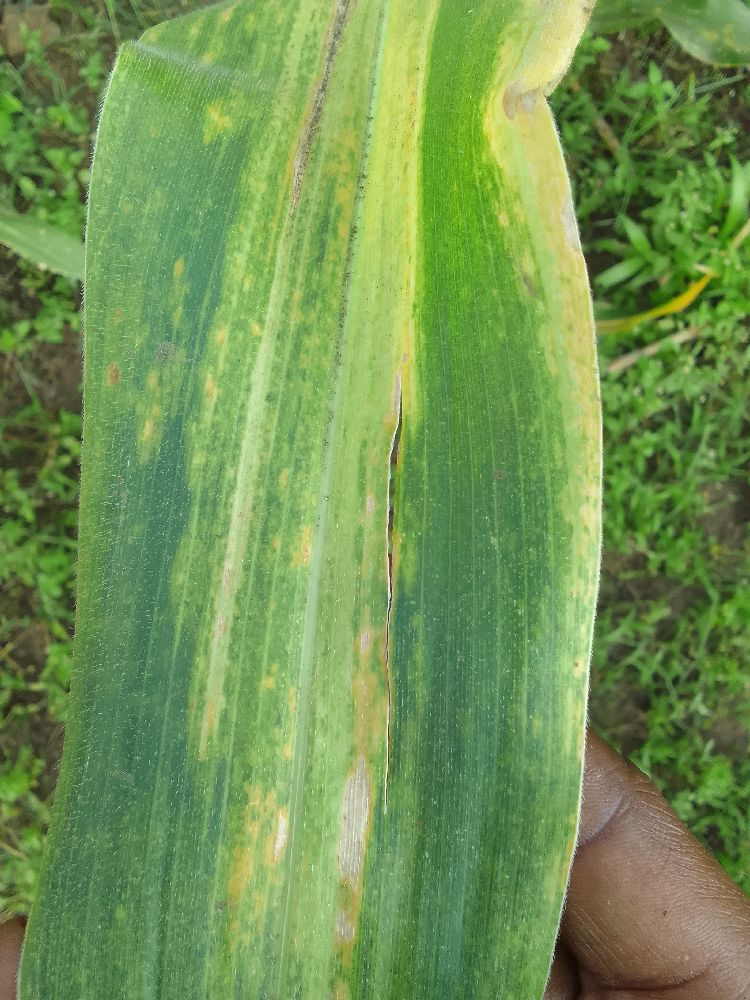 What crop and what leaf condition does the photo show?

maize, maize lethal necrosis
